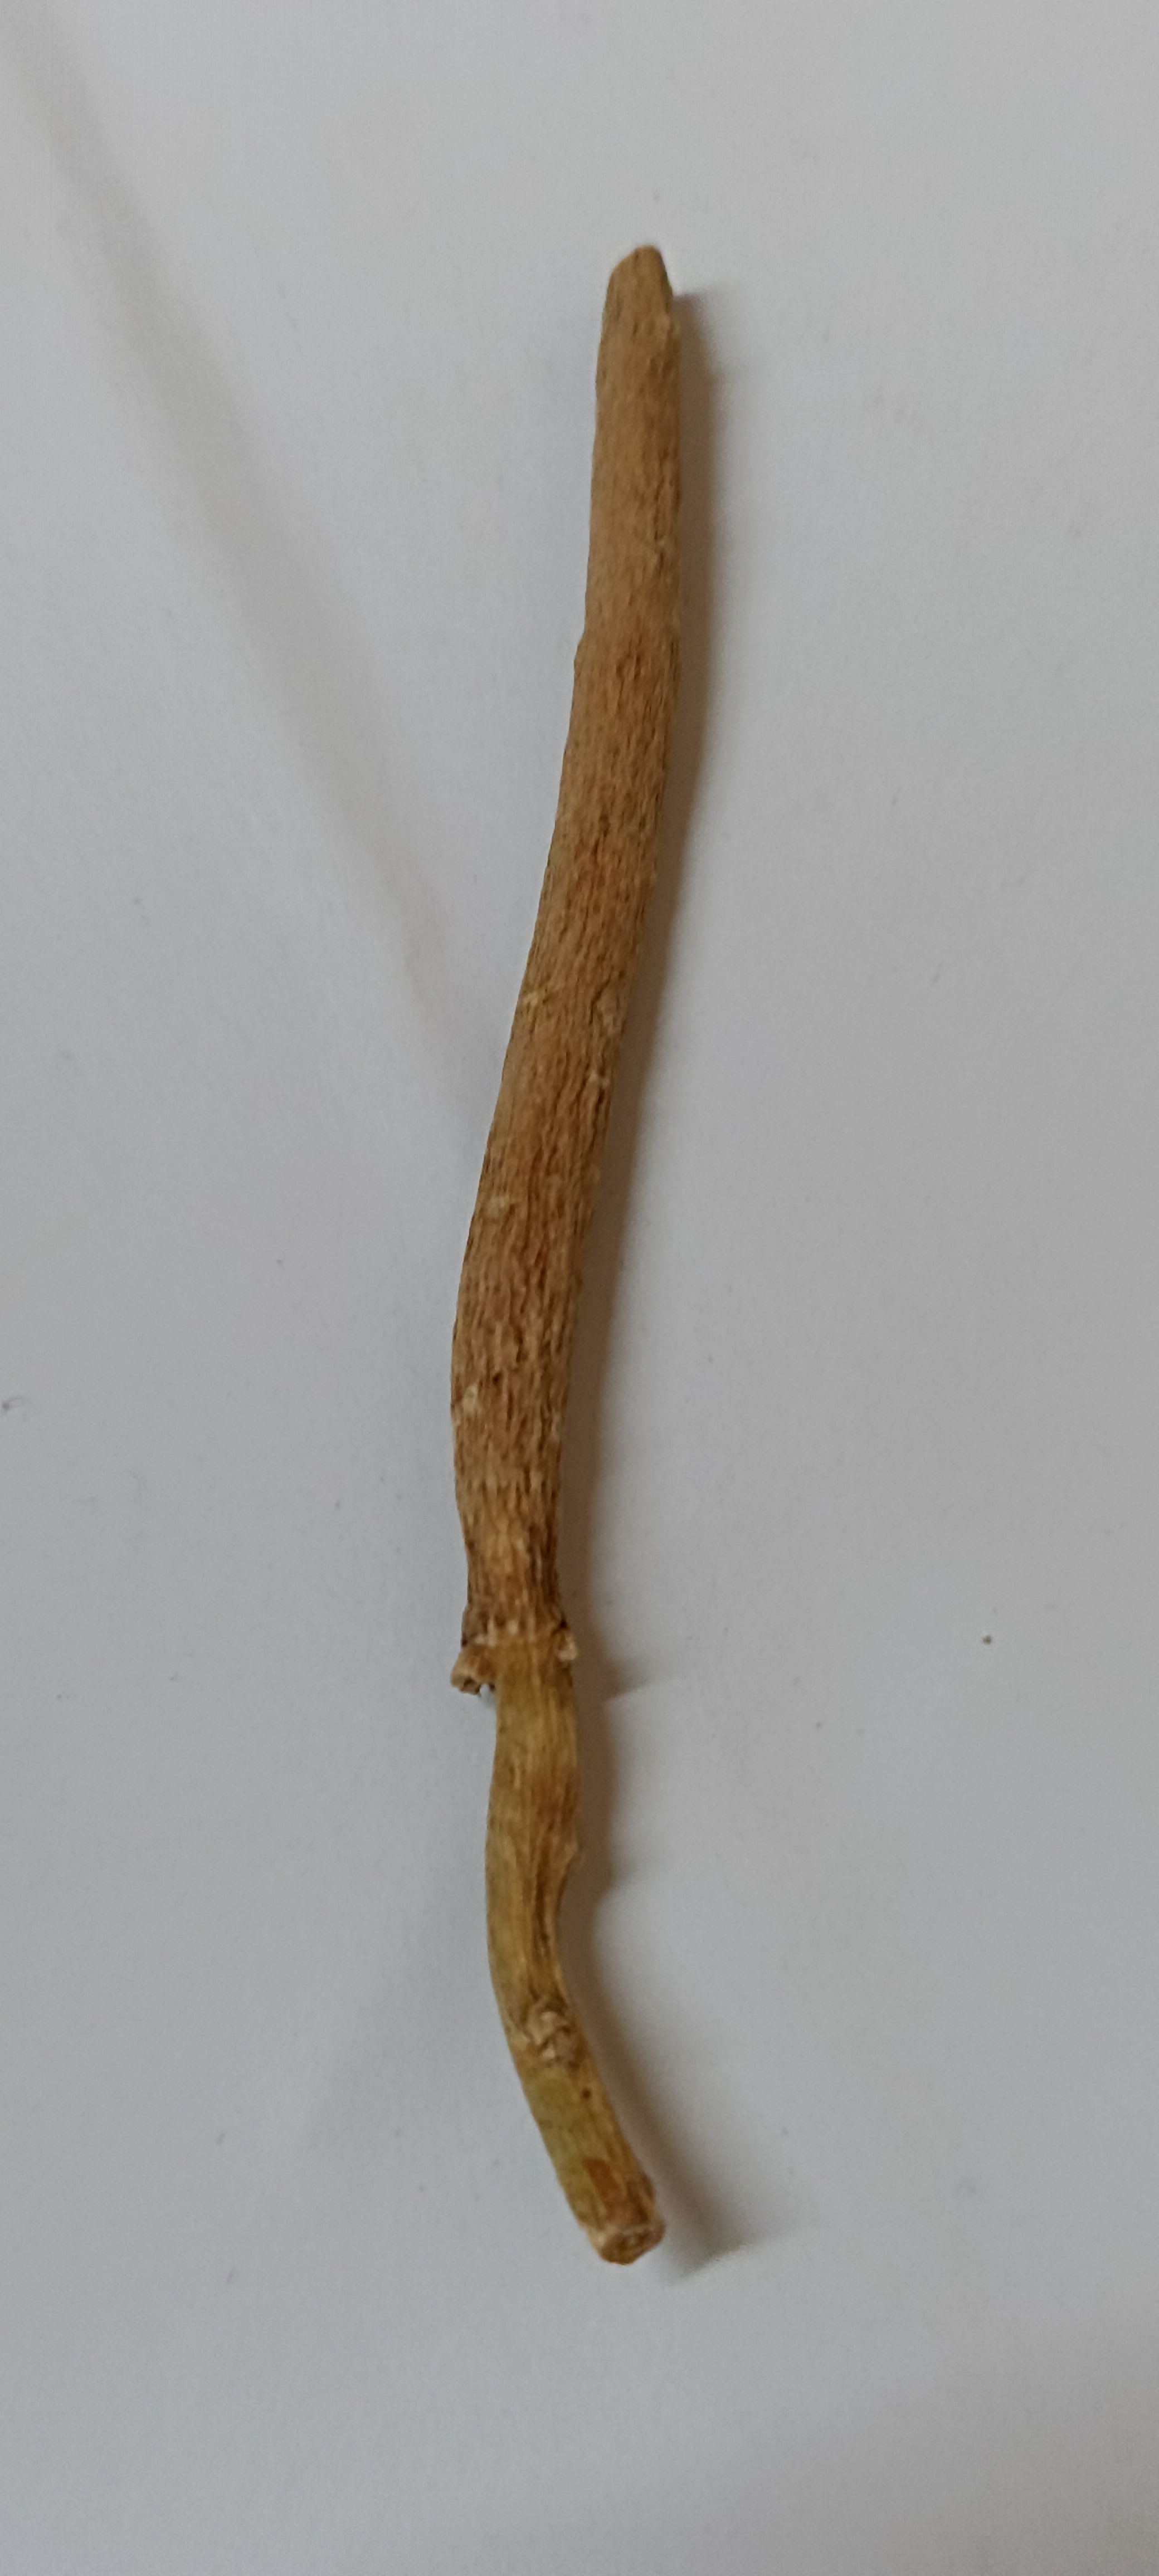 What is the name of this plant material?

ashwagandha
